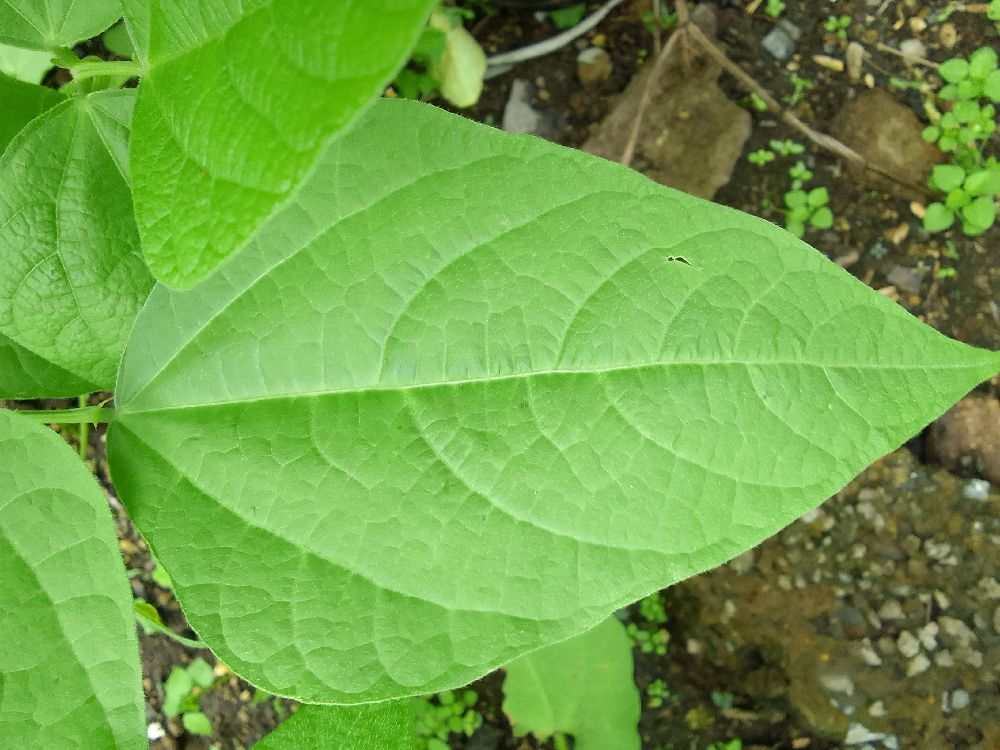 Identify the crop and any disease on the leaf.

common bean, healthy
